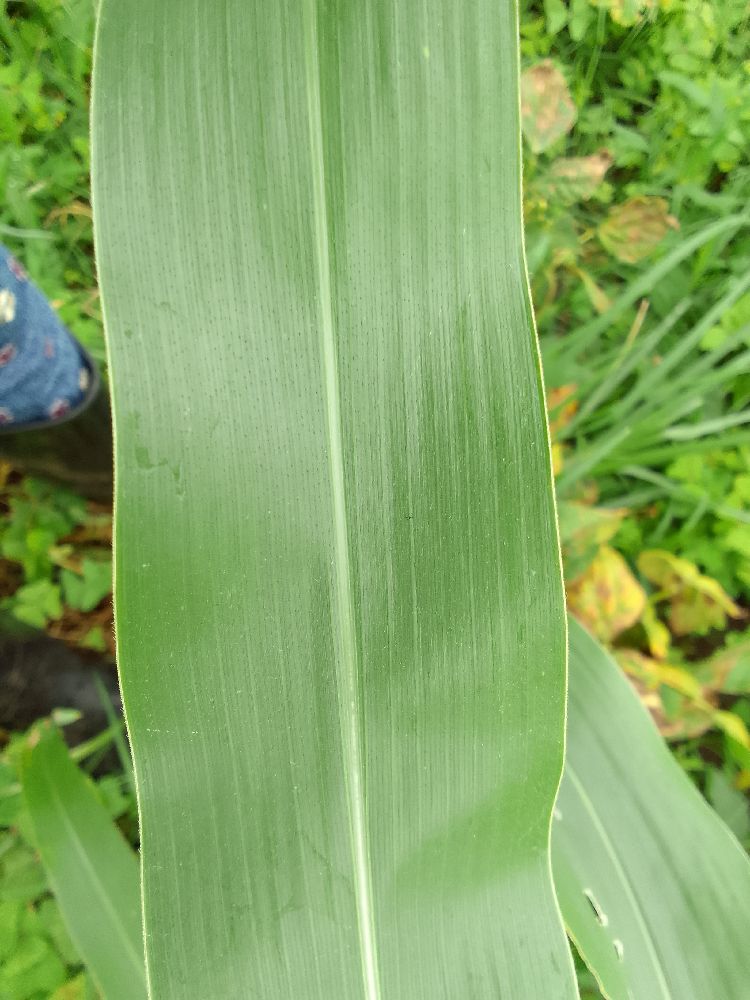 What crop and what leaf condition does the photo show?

maize, healthy
